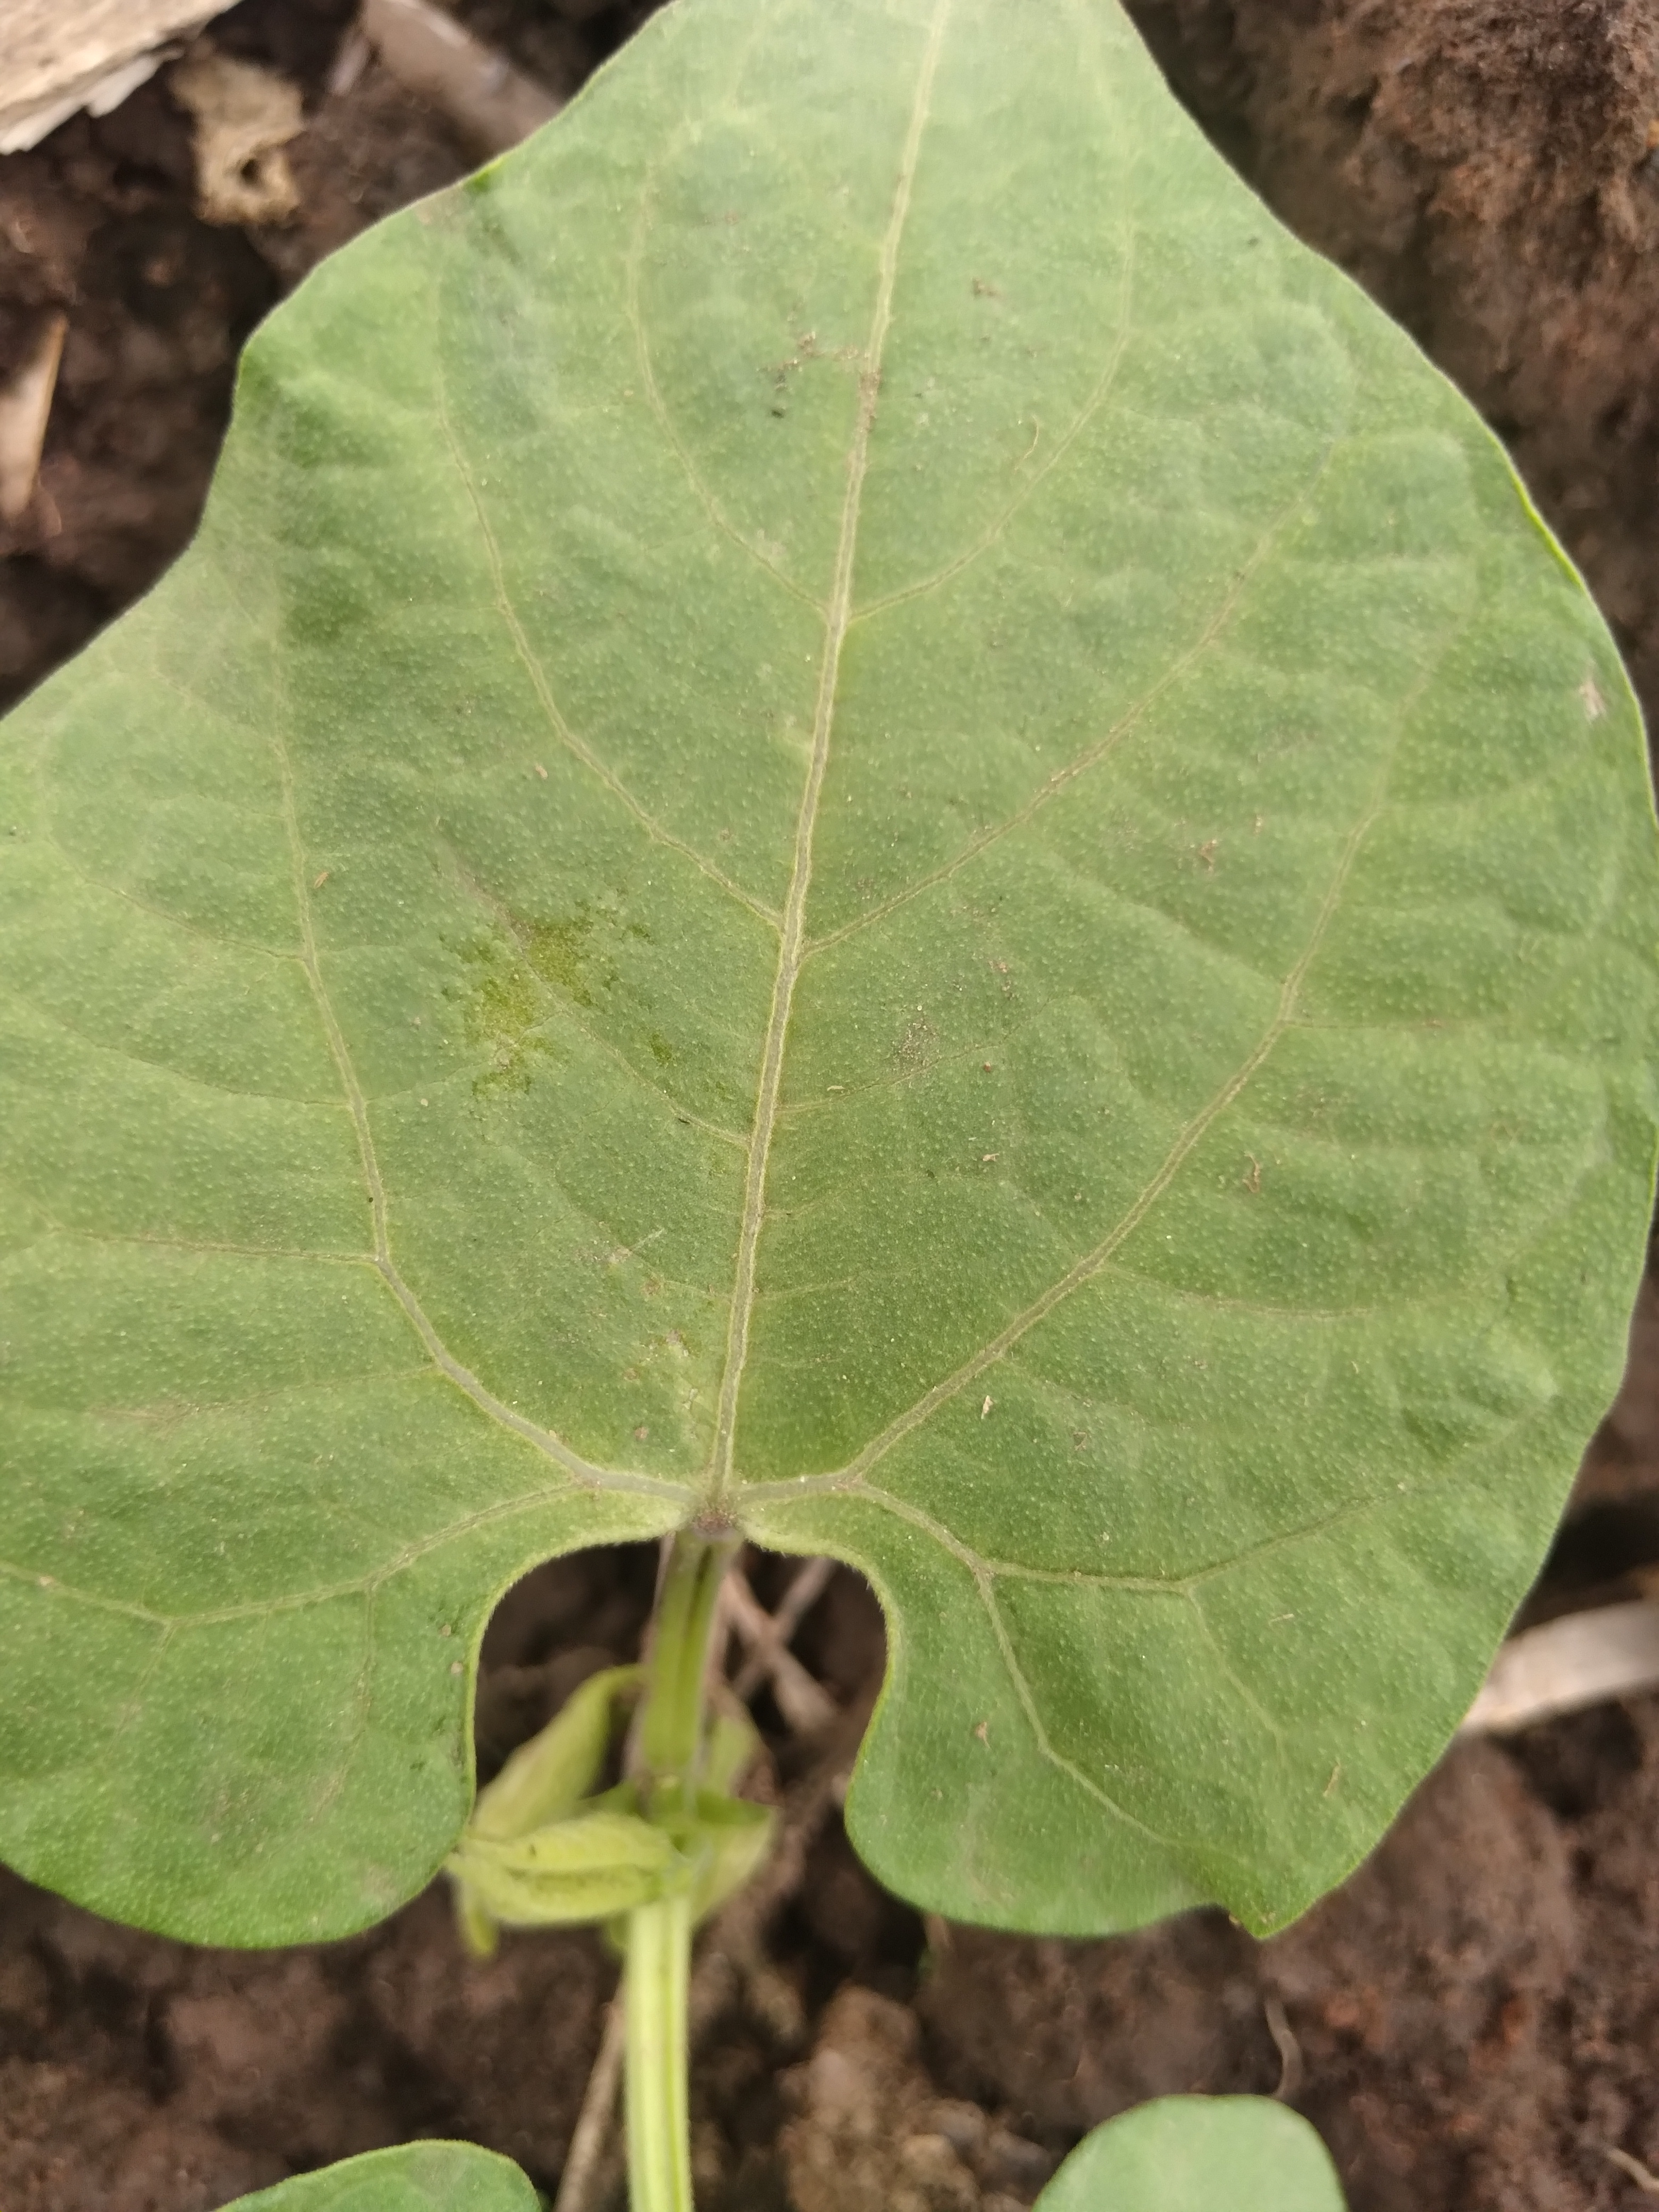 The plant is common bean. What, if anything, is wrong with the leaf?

healthy
